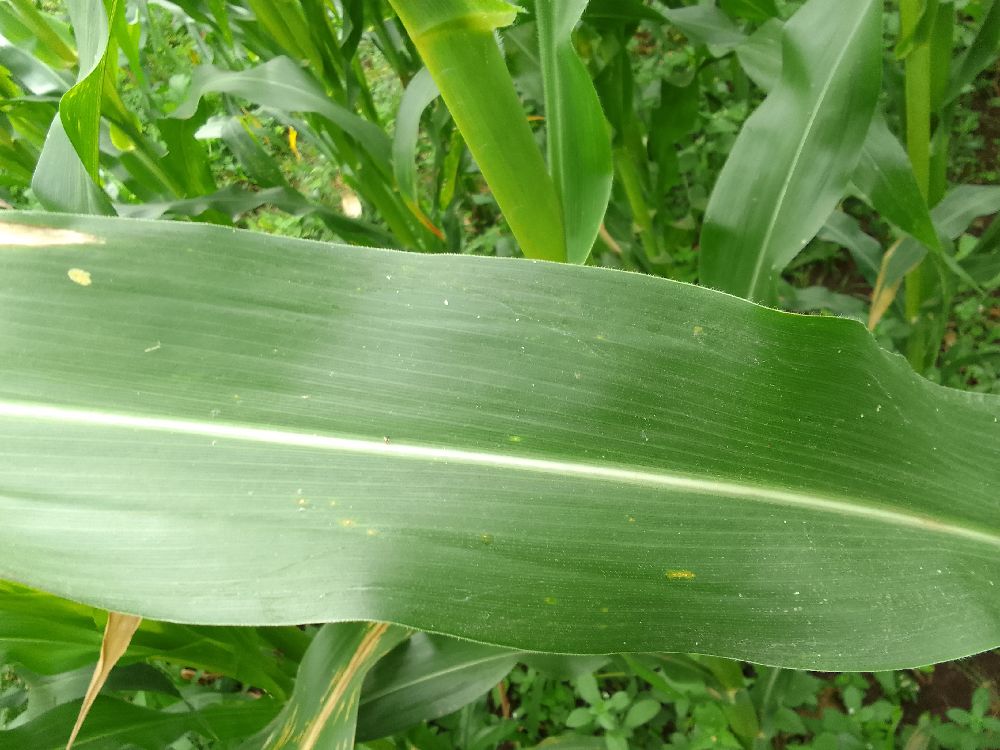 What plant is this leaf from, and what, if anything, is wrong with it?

maize, healthy
